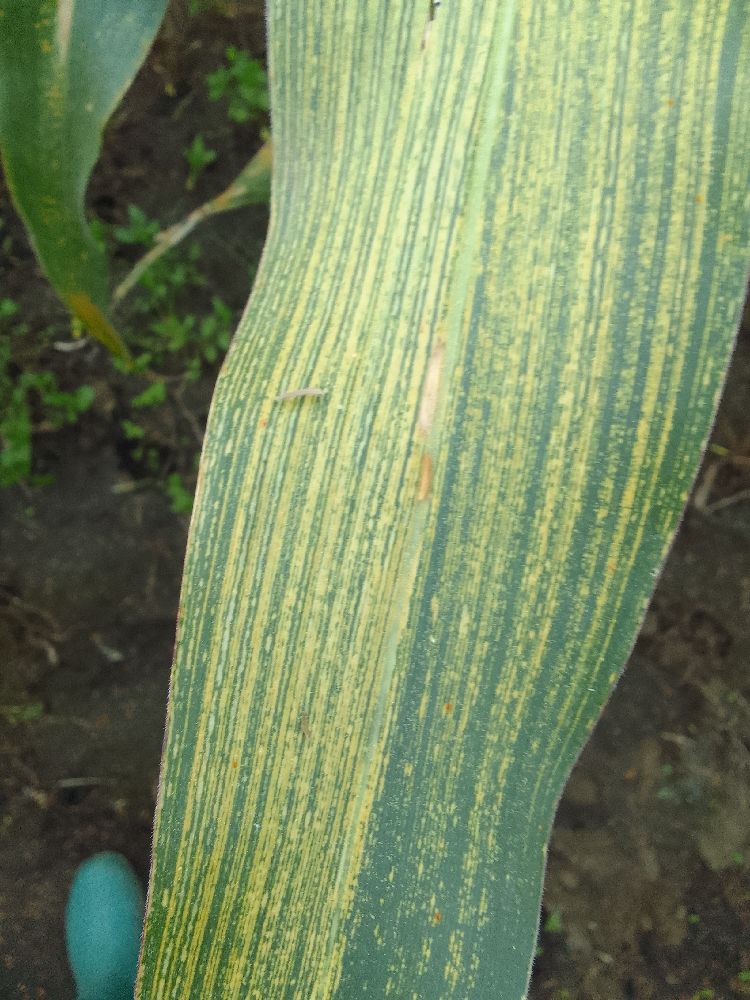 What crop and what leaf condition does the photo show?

maize, maize streak virus
